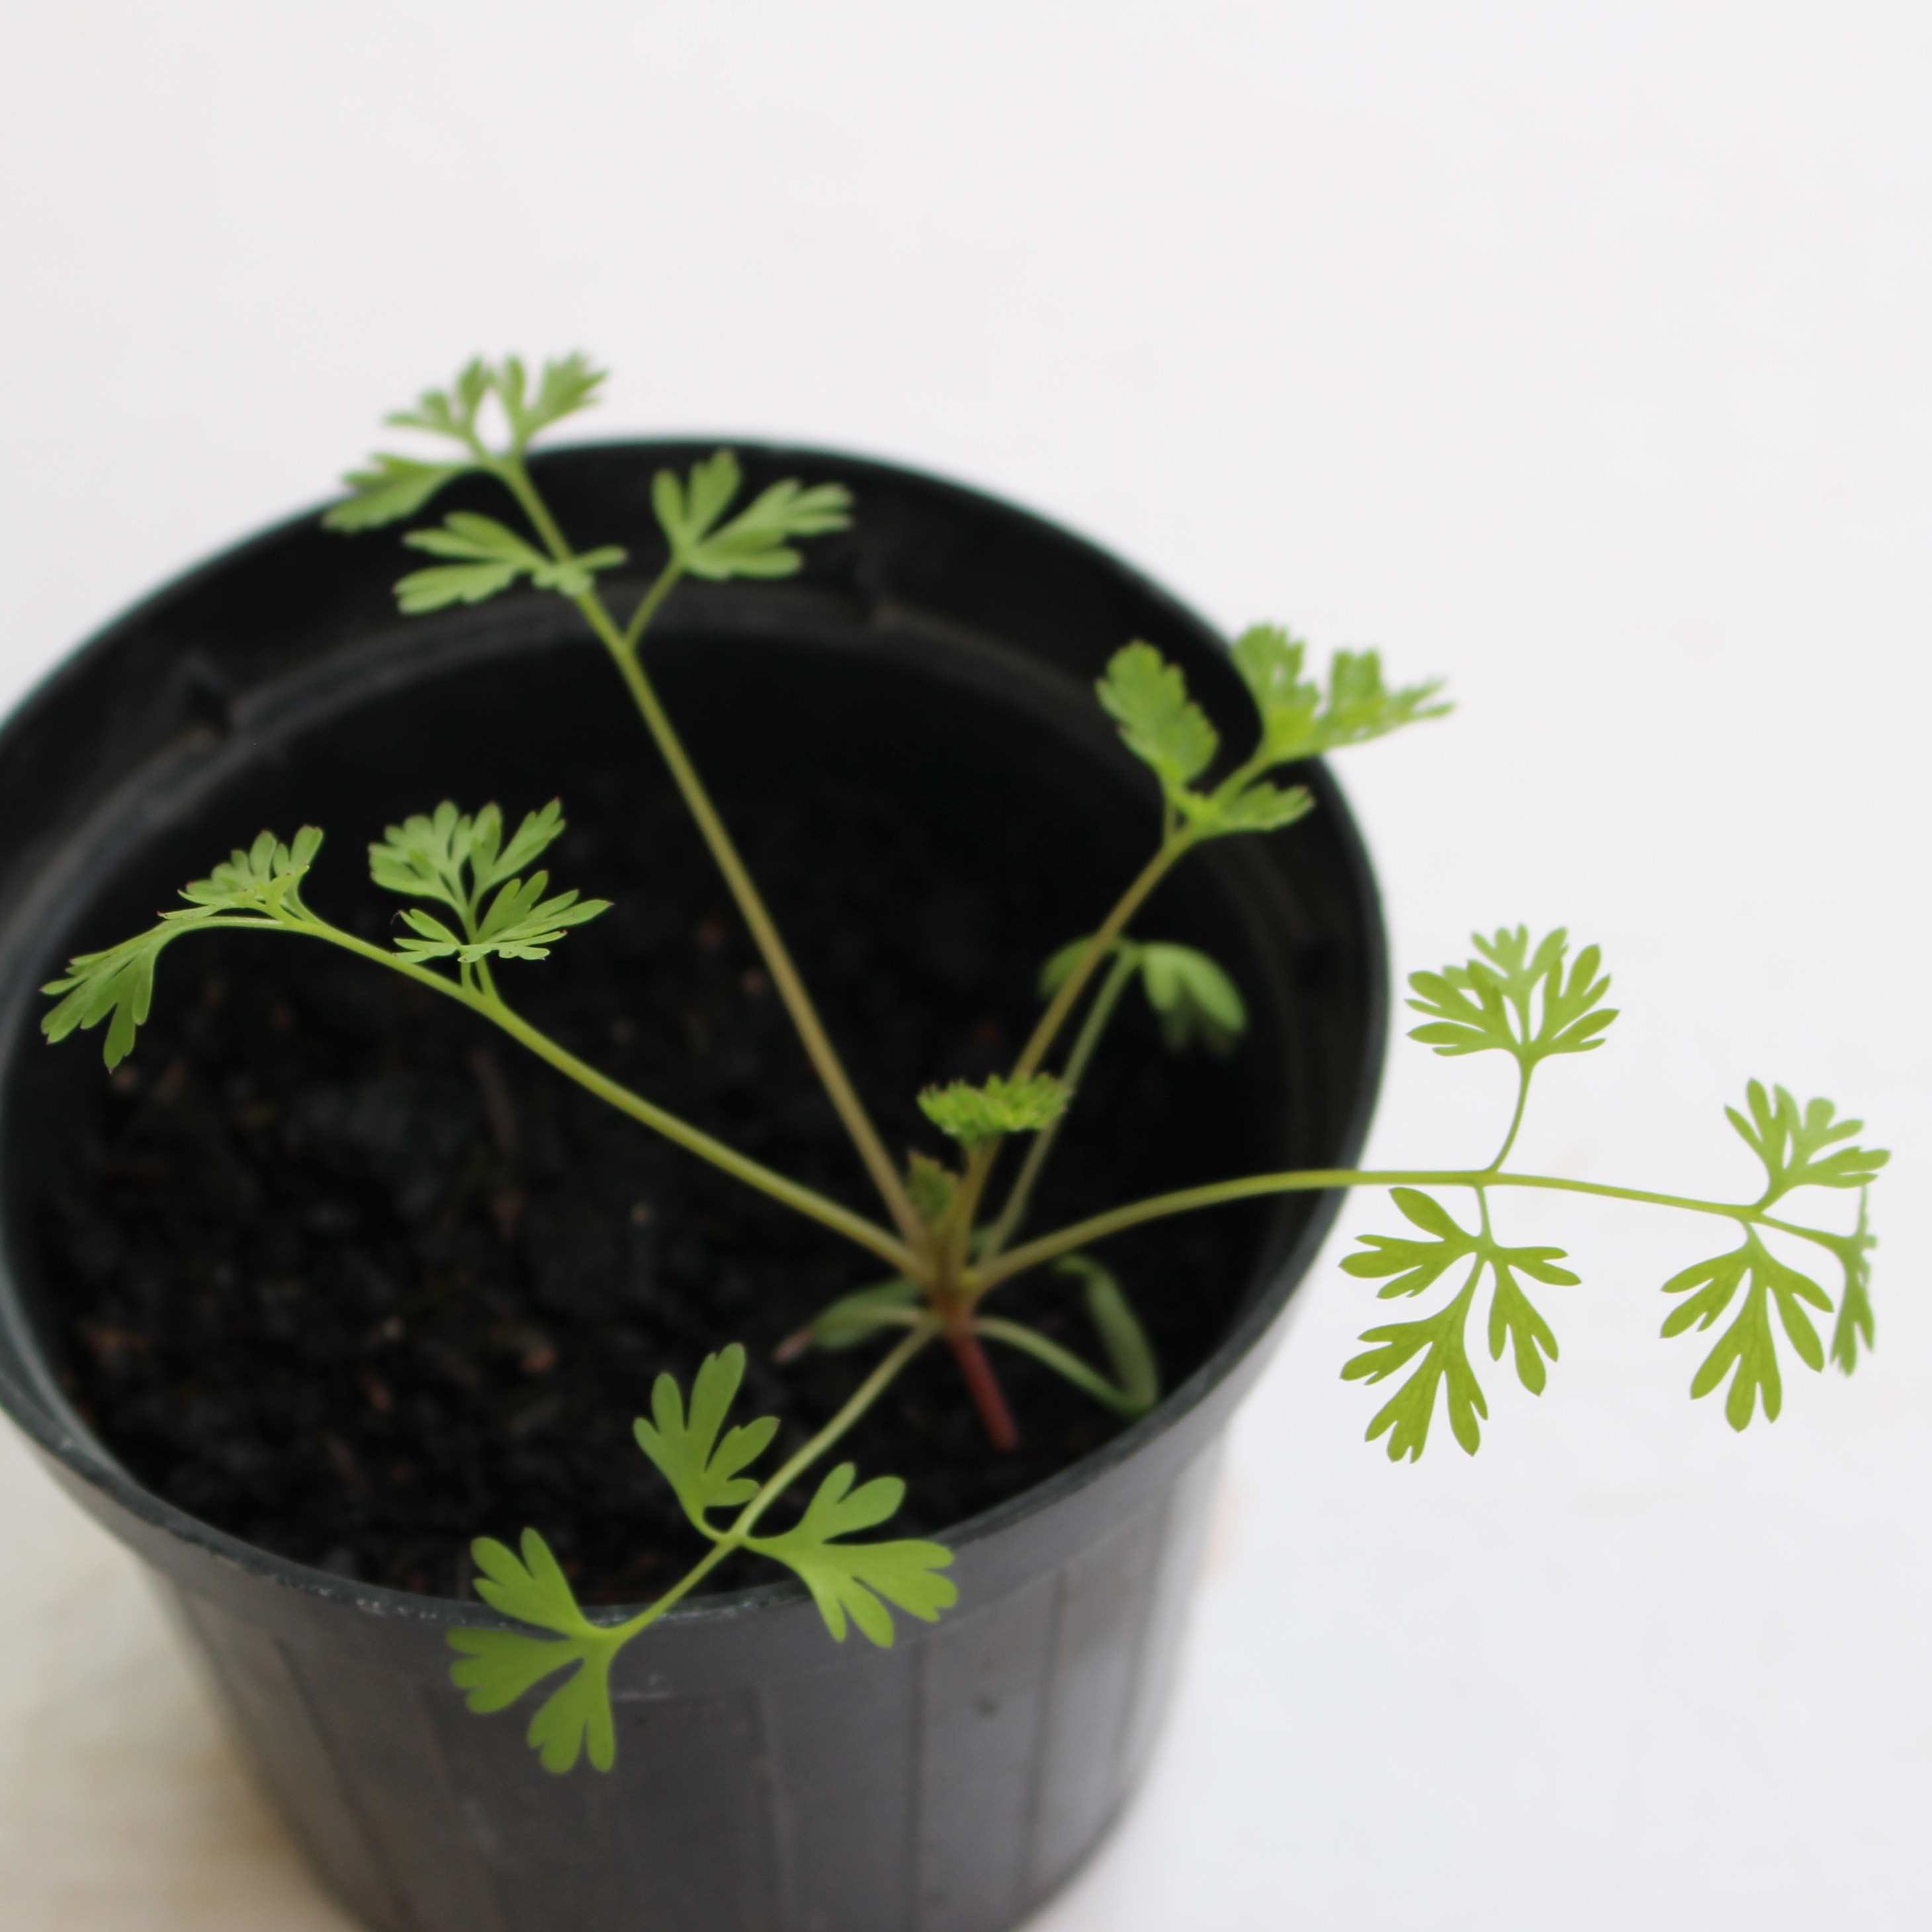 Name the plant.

Fumaria officinalis
